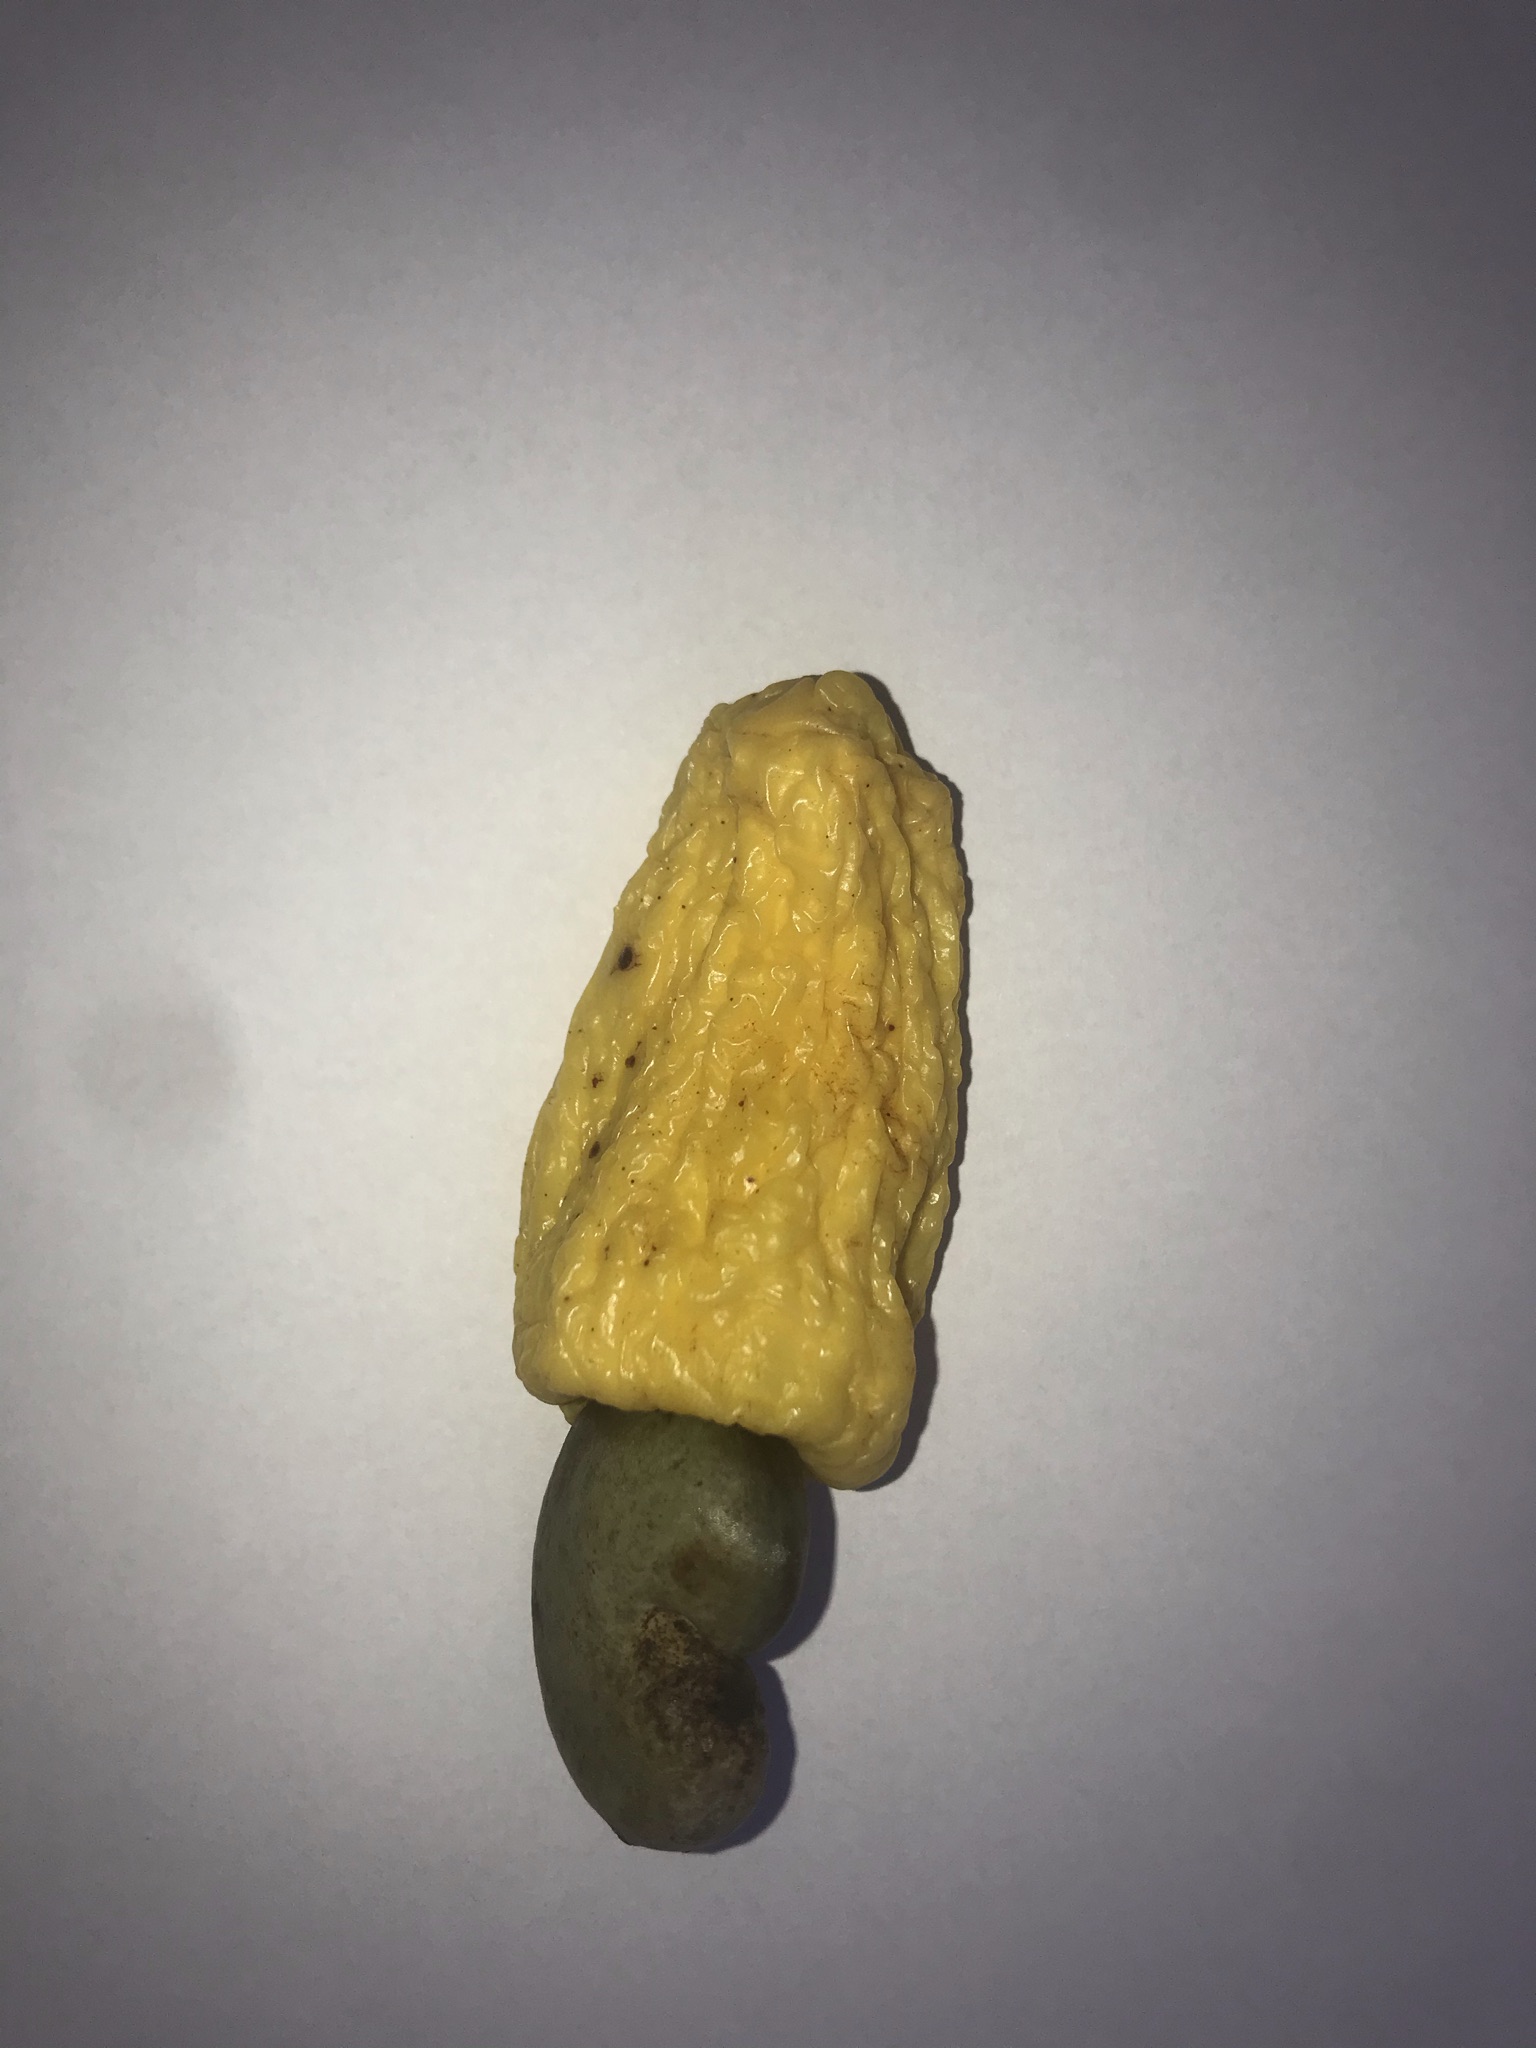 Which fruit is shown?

caju amarelo
